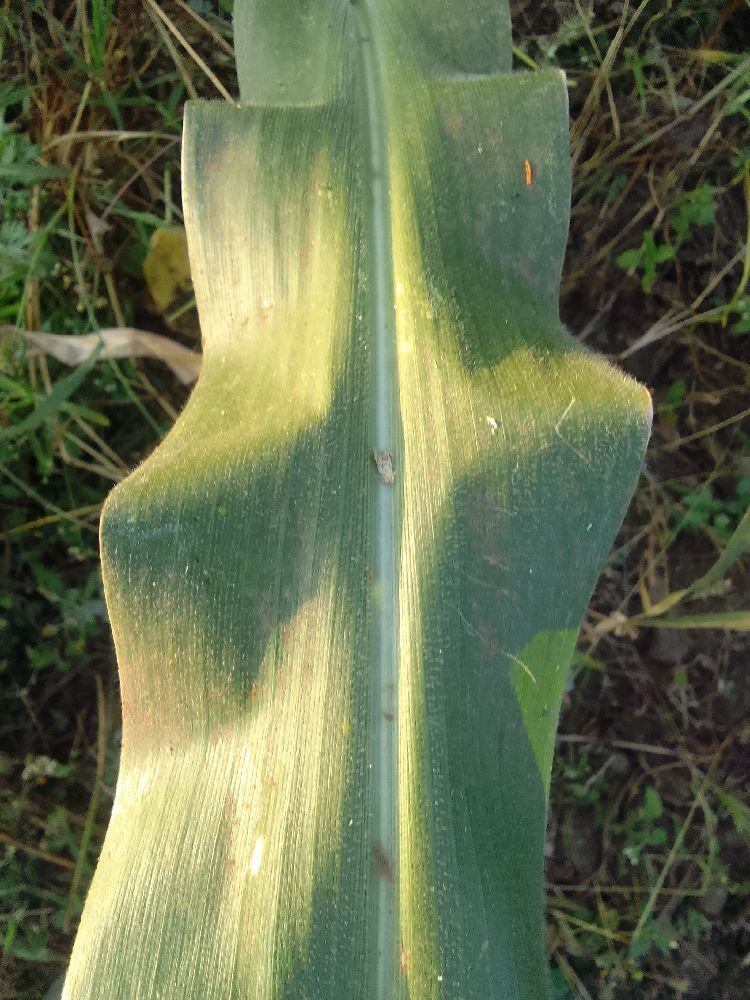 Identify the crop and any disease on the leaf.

maize, healthy
